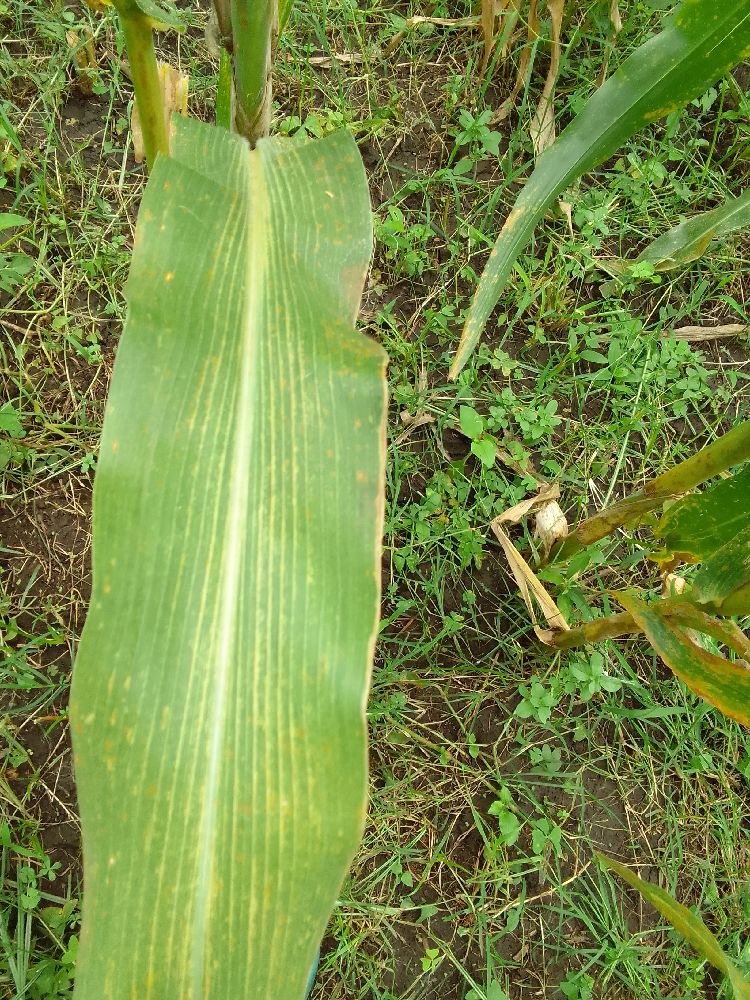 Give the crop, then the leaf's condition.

maize, maize lethal necrosis
